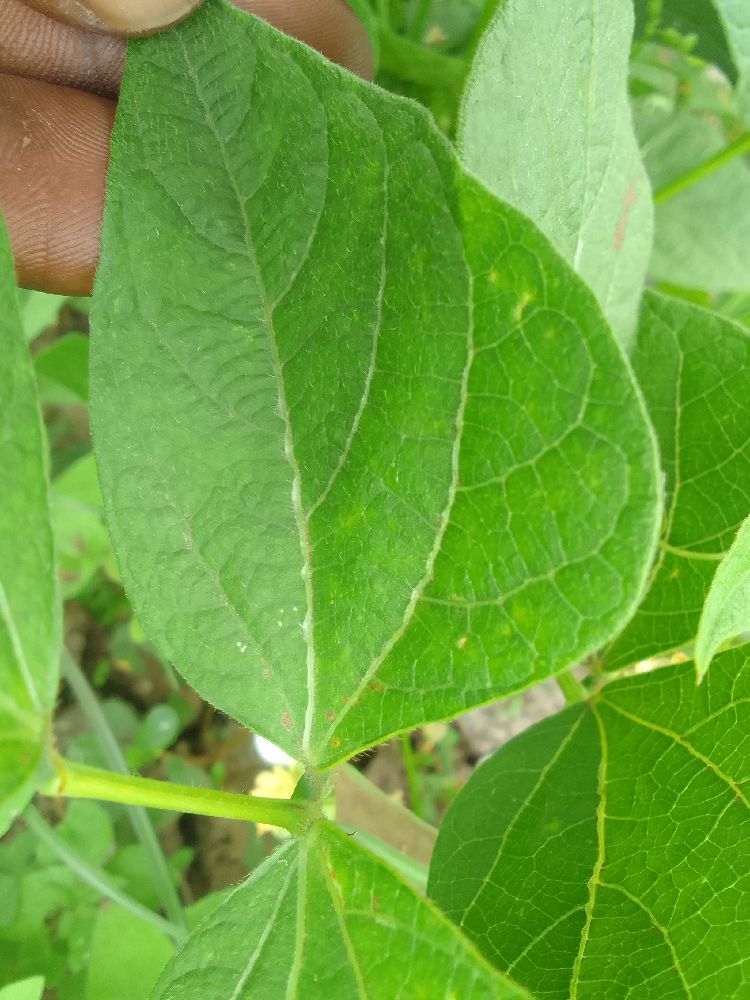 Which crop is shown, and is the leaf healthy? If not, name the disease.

common bean, healthy
